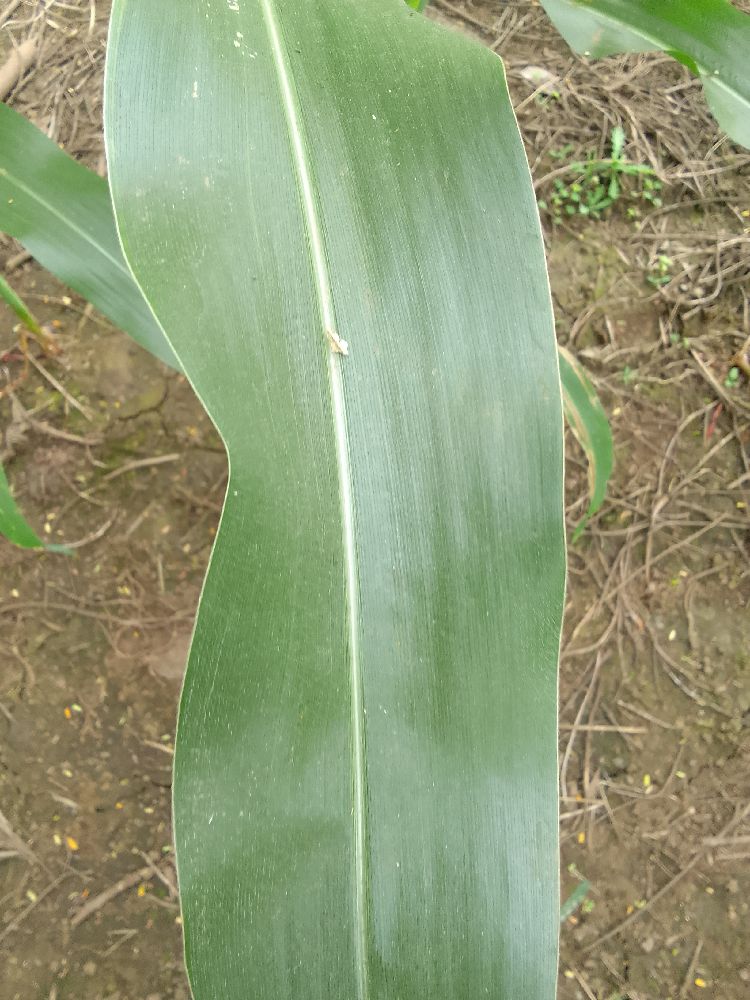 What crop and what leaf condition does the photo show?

maize, healthy
